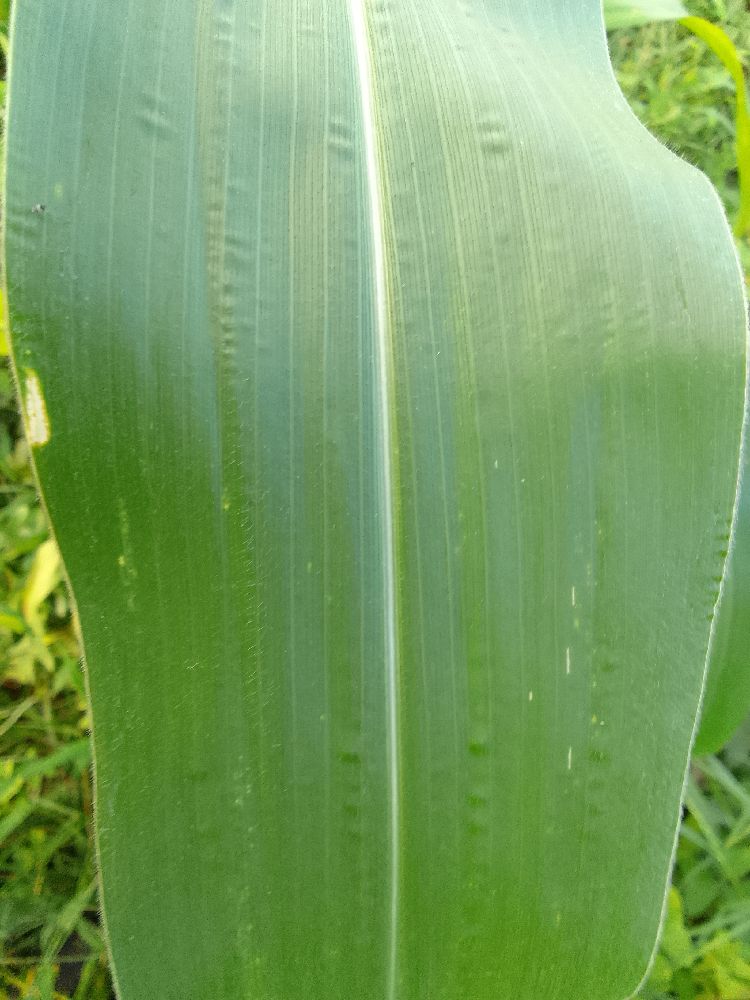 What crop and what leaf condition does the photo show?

maize, healthy
